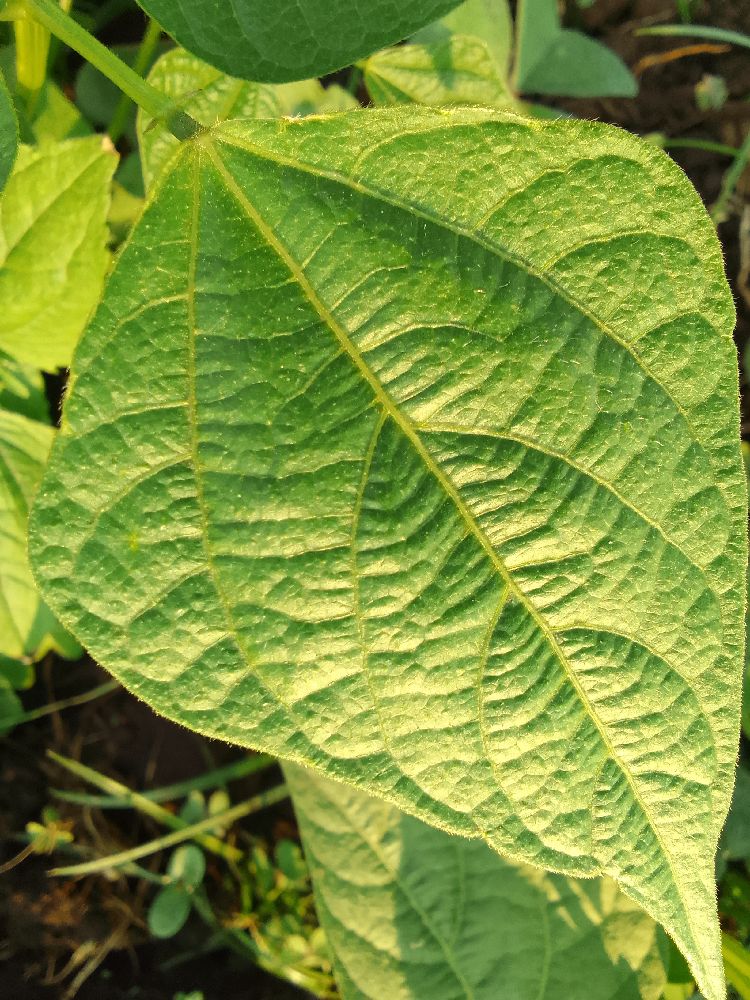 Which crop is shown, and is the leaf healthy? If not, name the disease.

common bean, healthy
